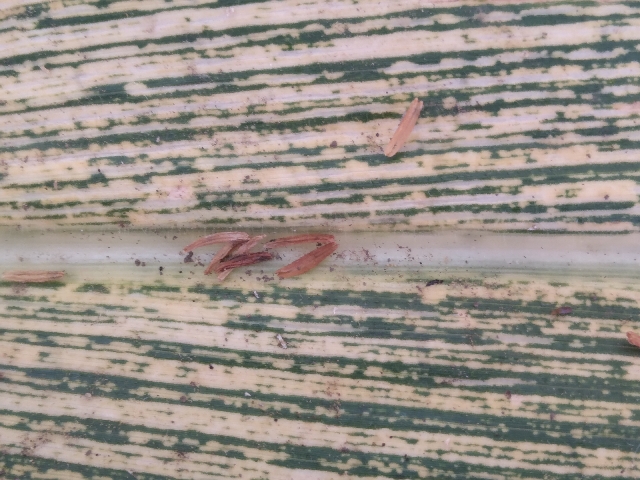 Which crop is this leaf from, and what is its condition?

maize, maize streak virus
